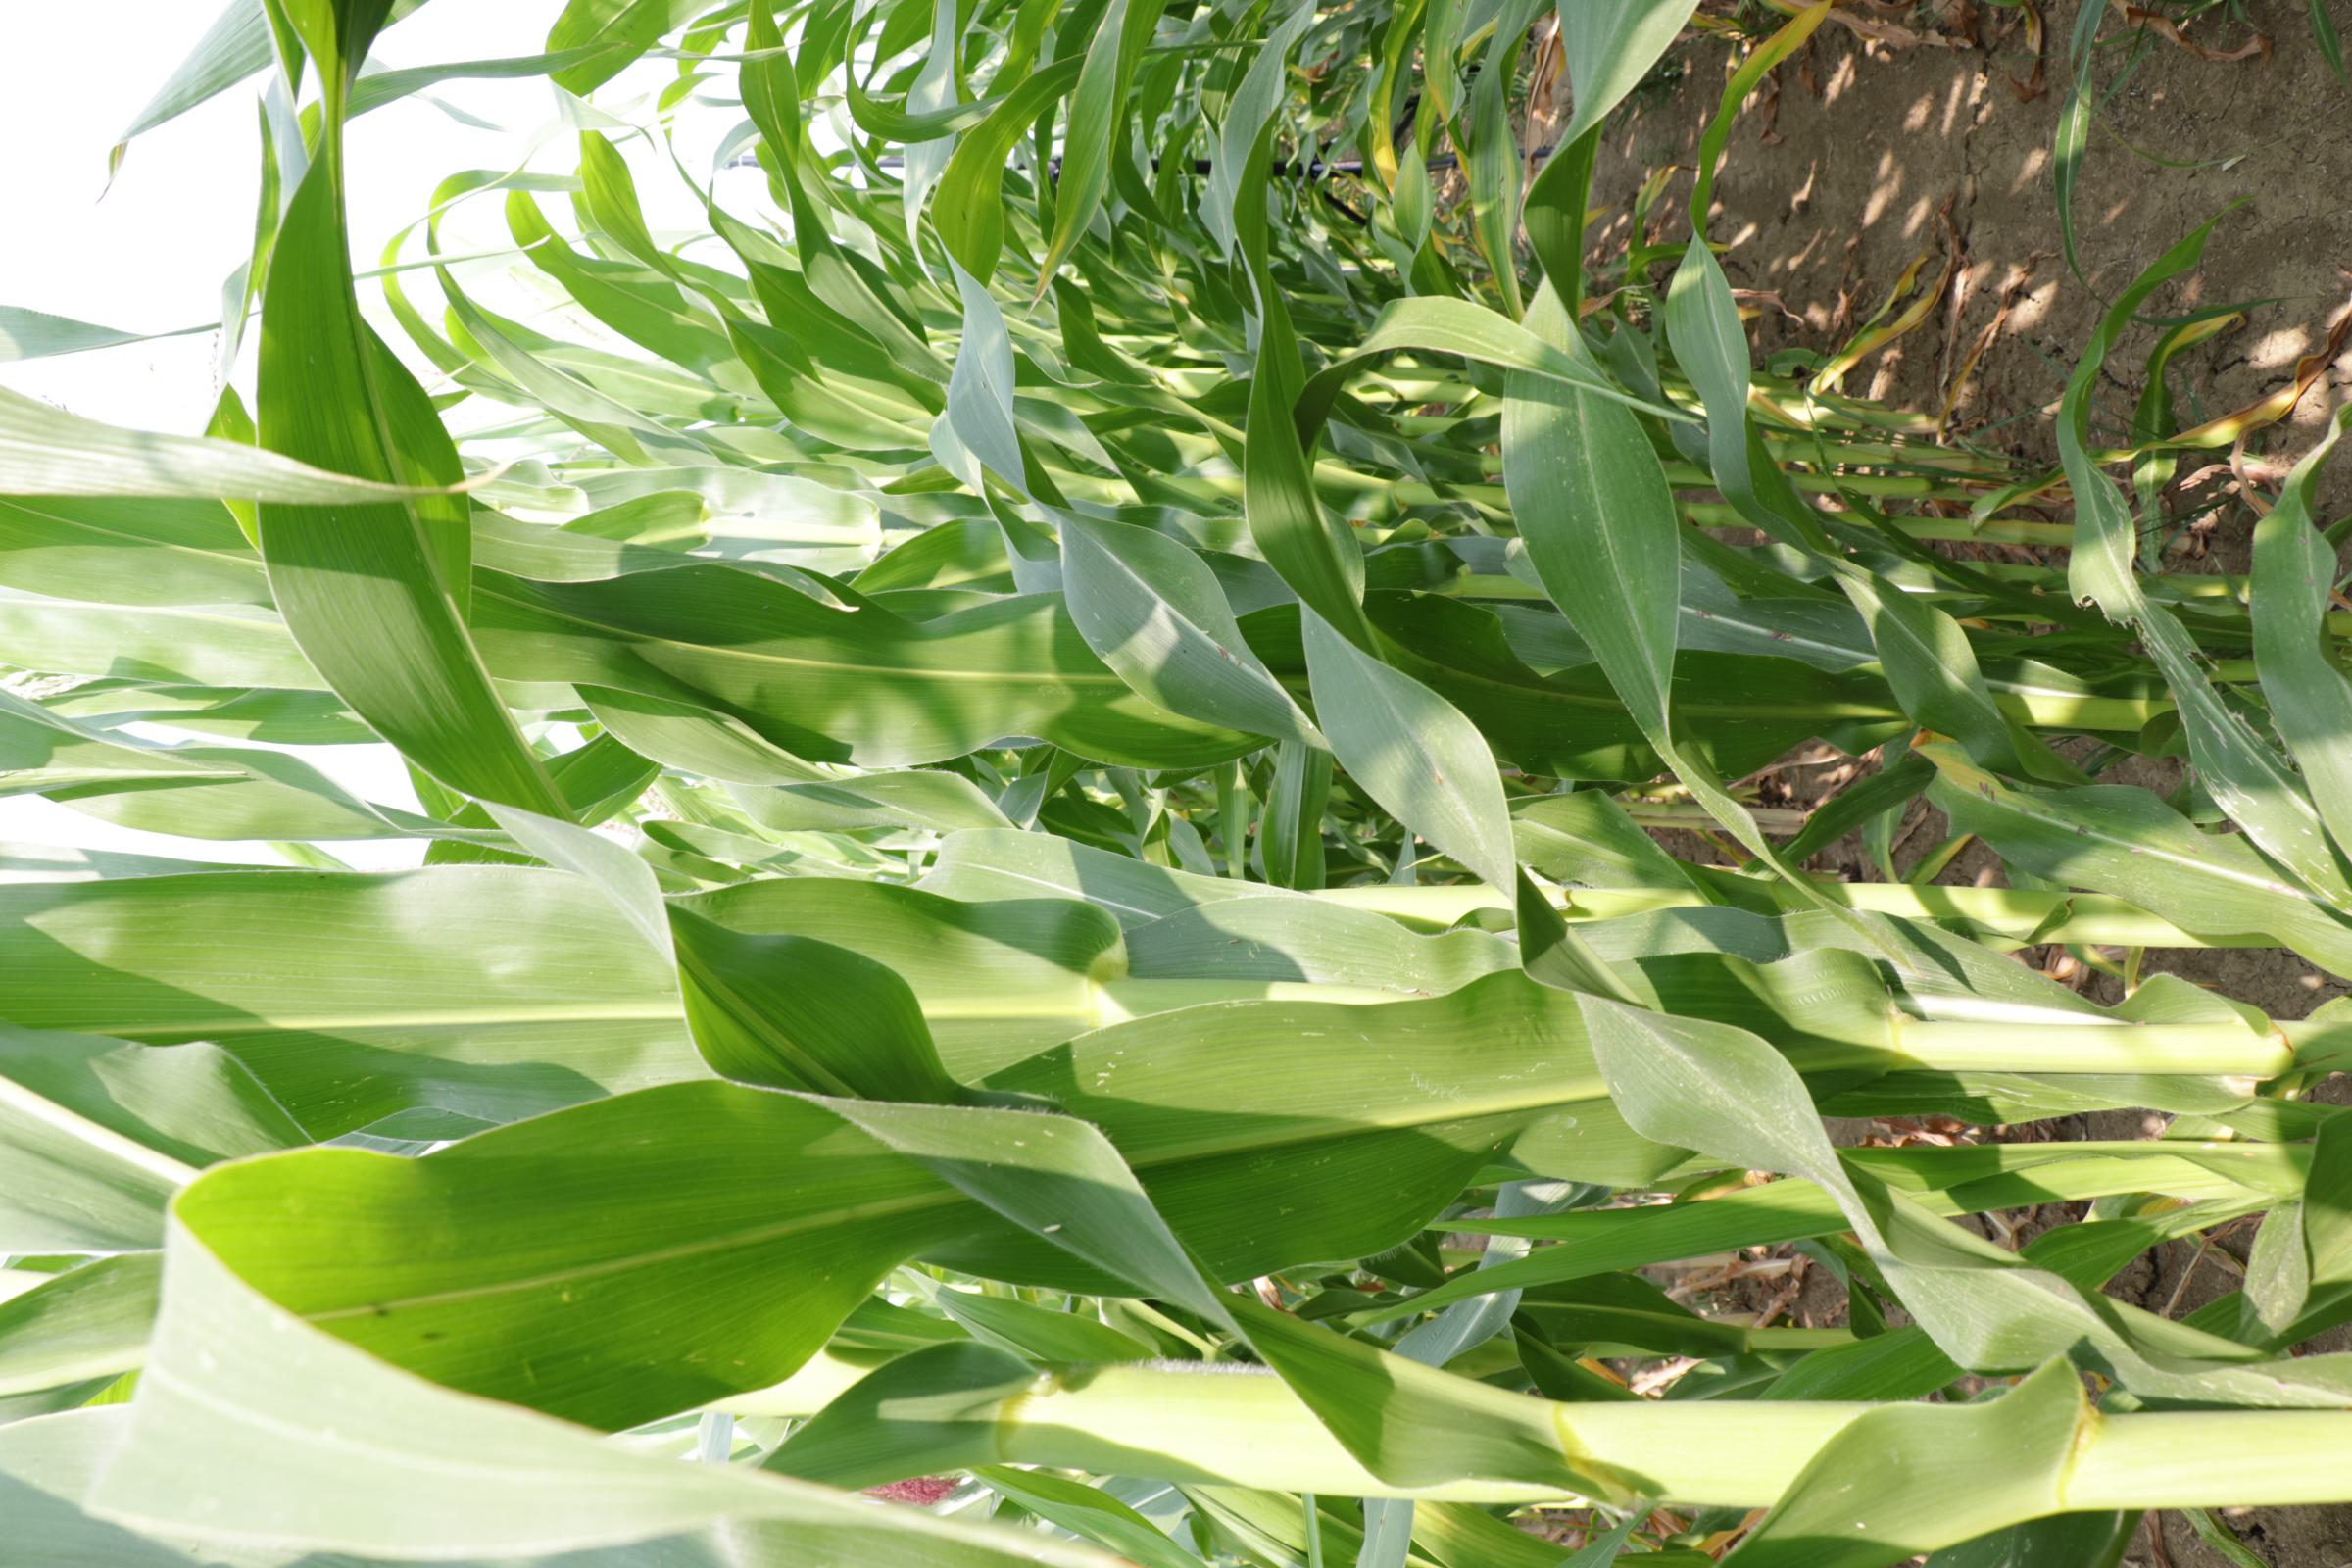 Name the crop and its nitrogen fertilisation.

maize, reduced nitrogen fertilisation
